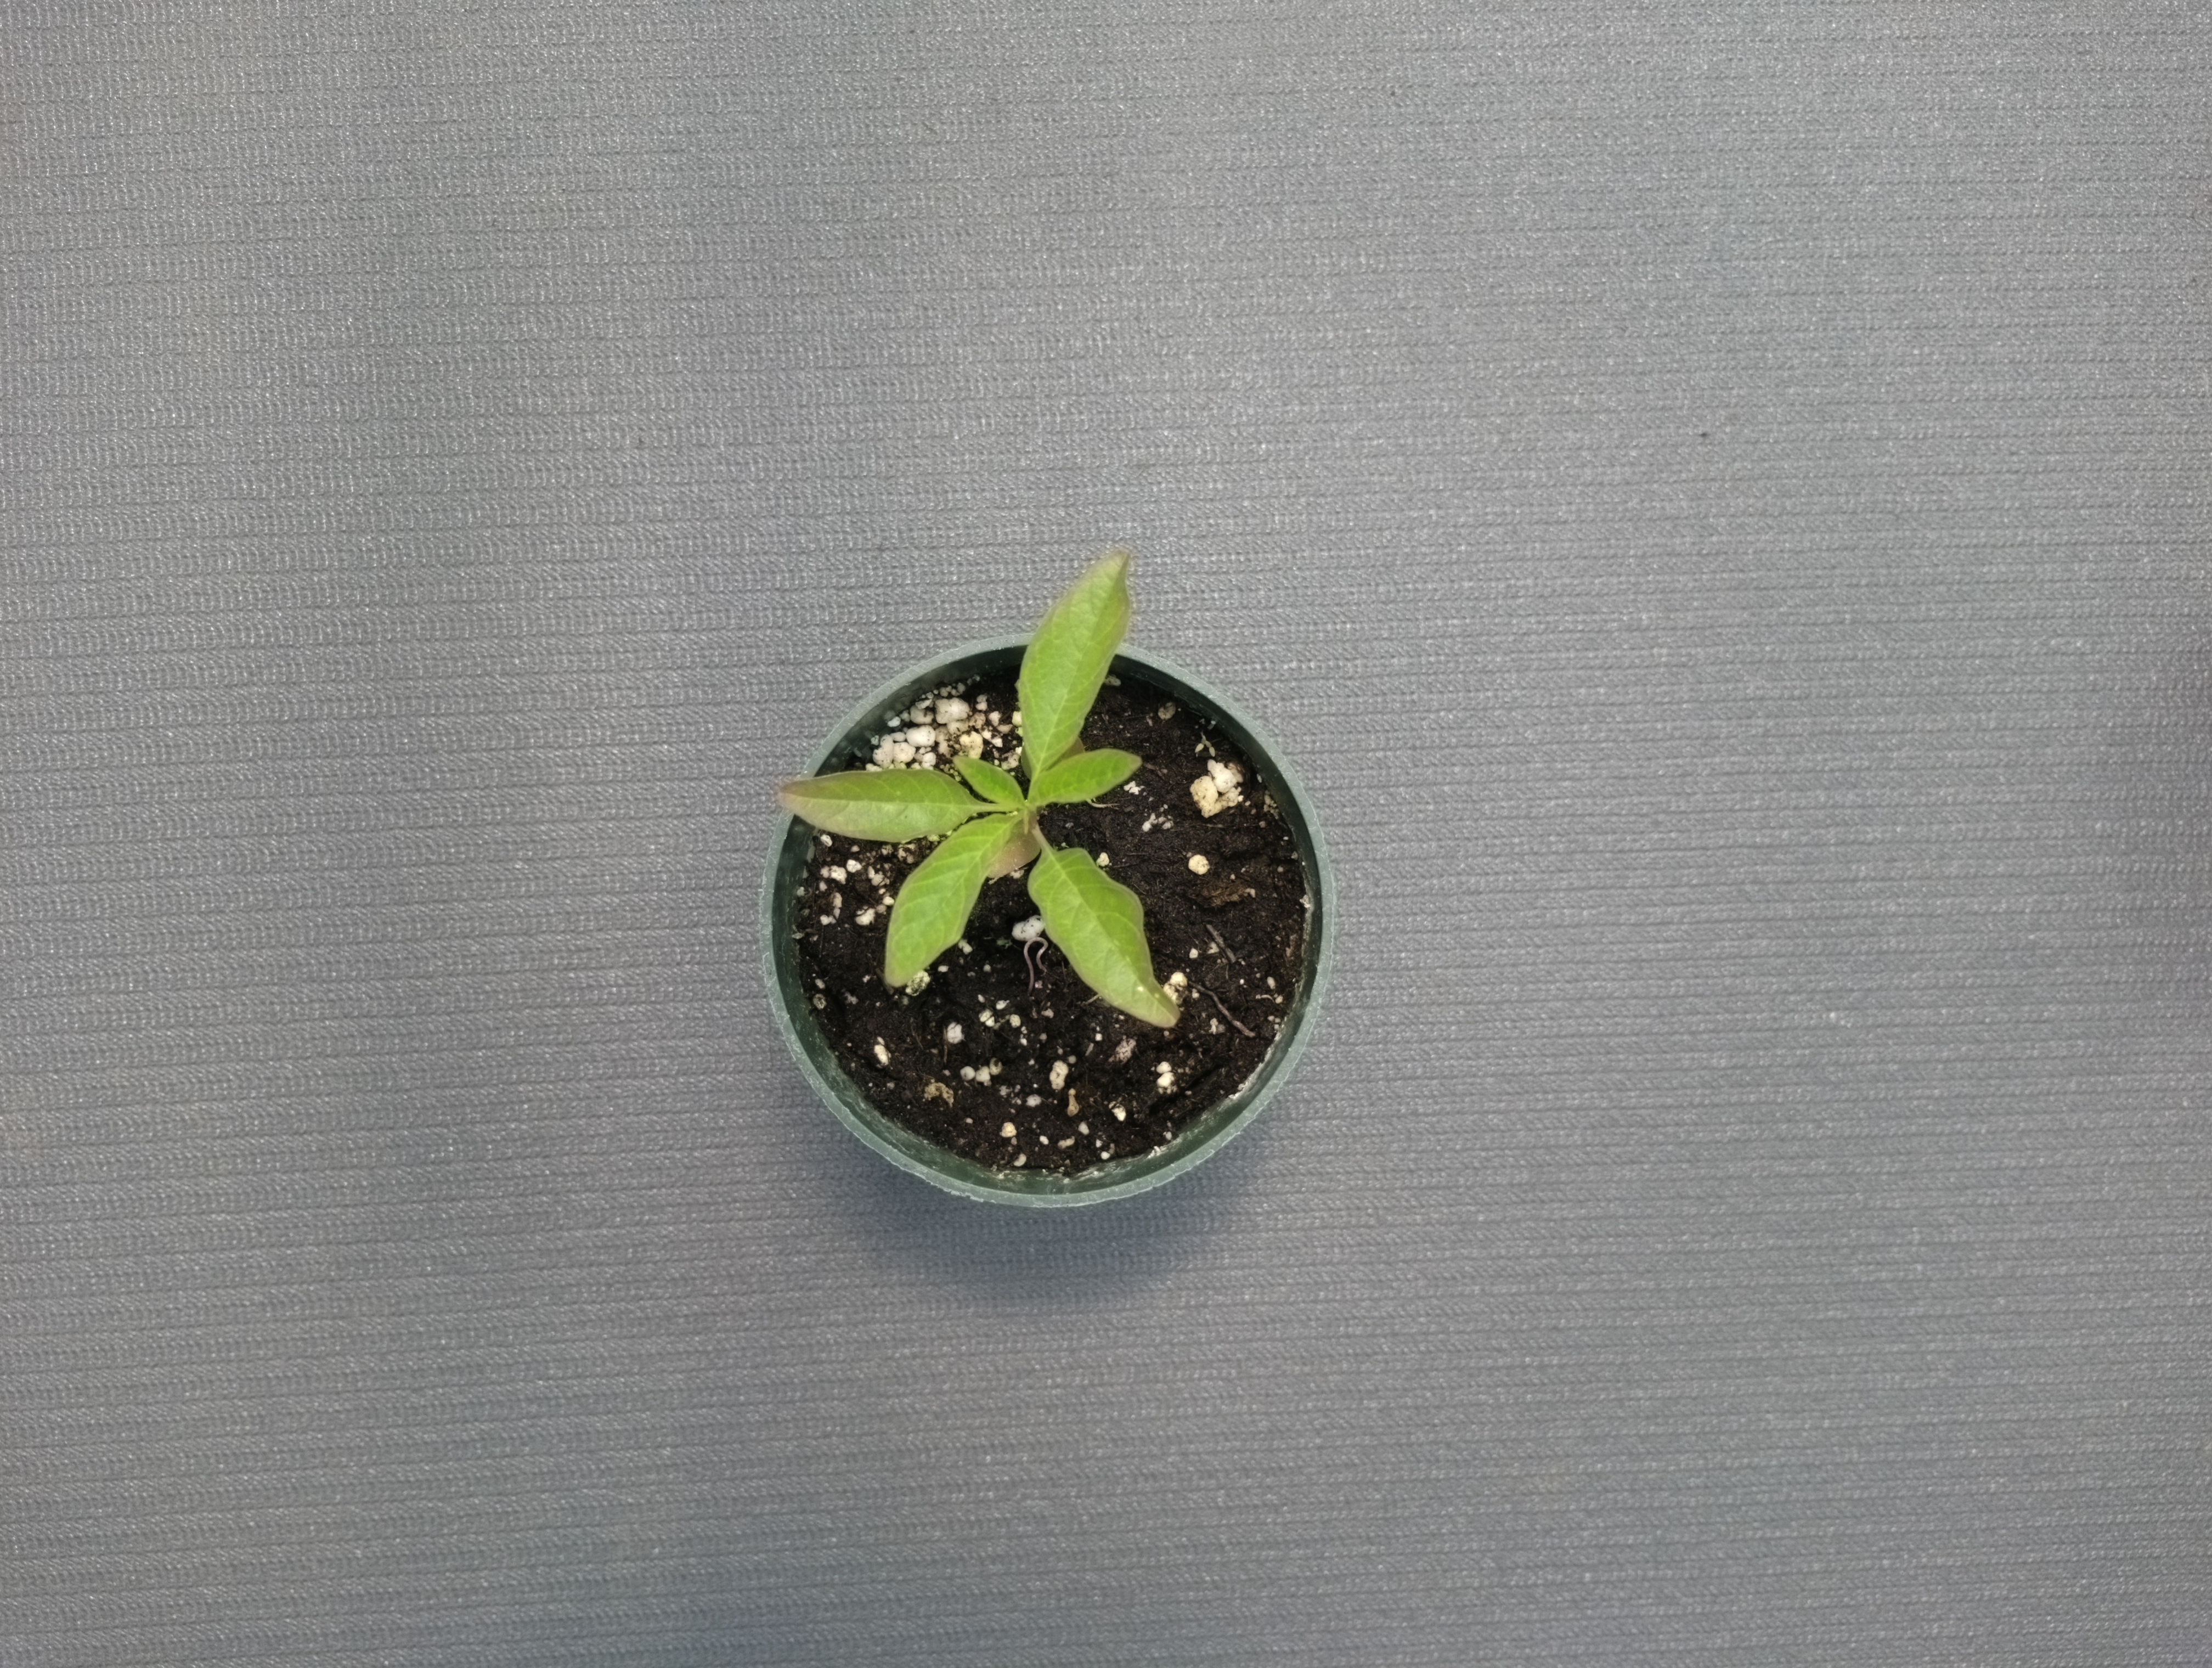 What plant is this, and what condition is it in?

waterhemp, healthy untreated
